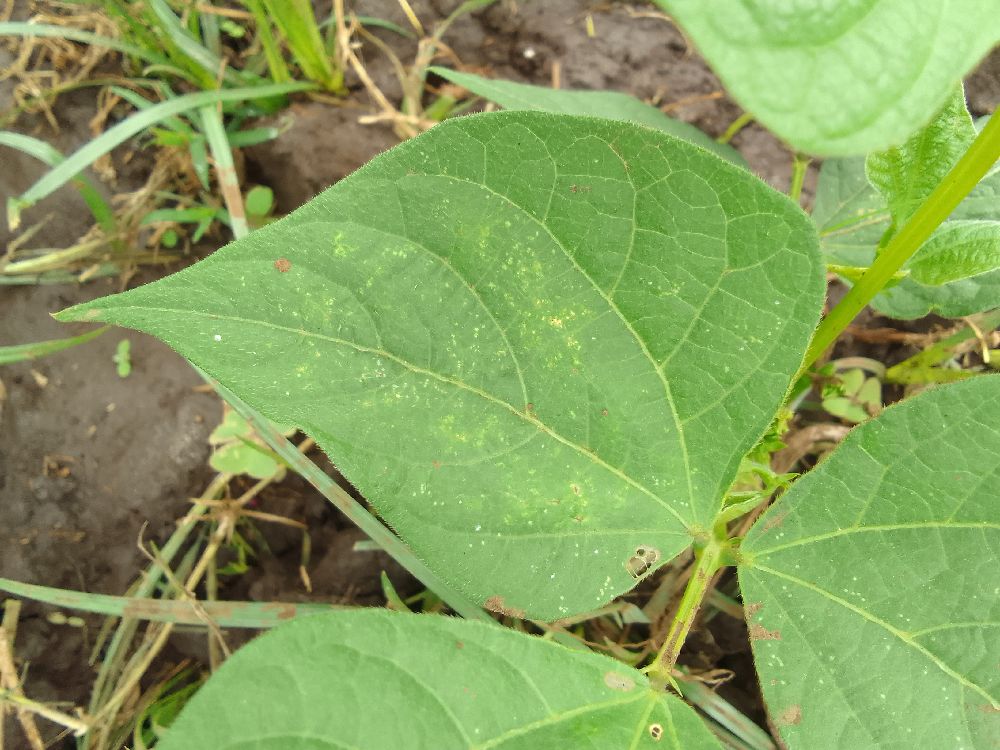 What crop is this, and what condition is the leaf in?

common bean, healthy
